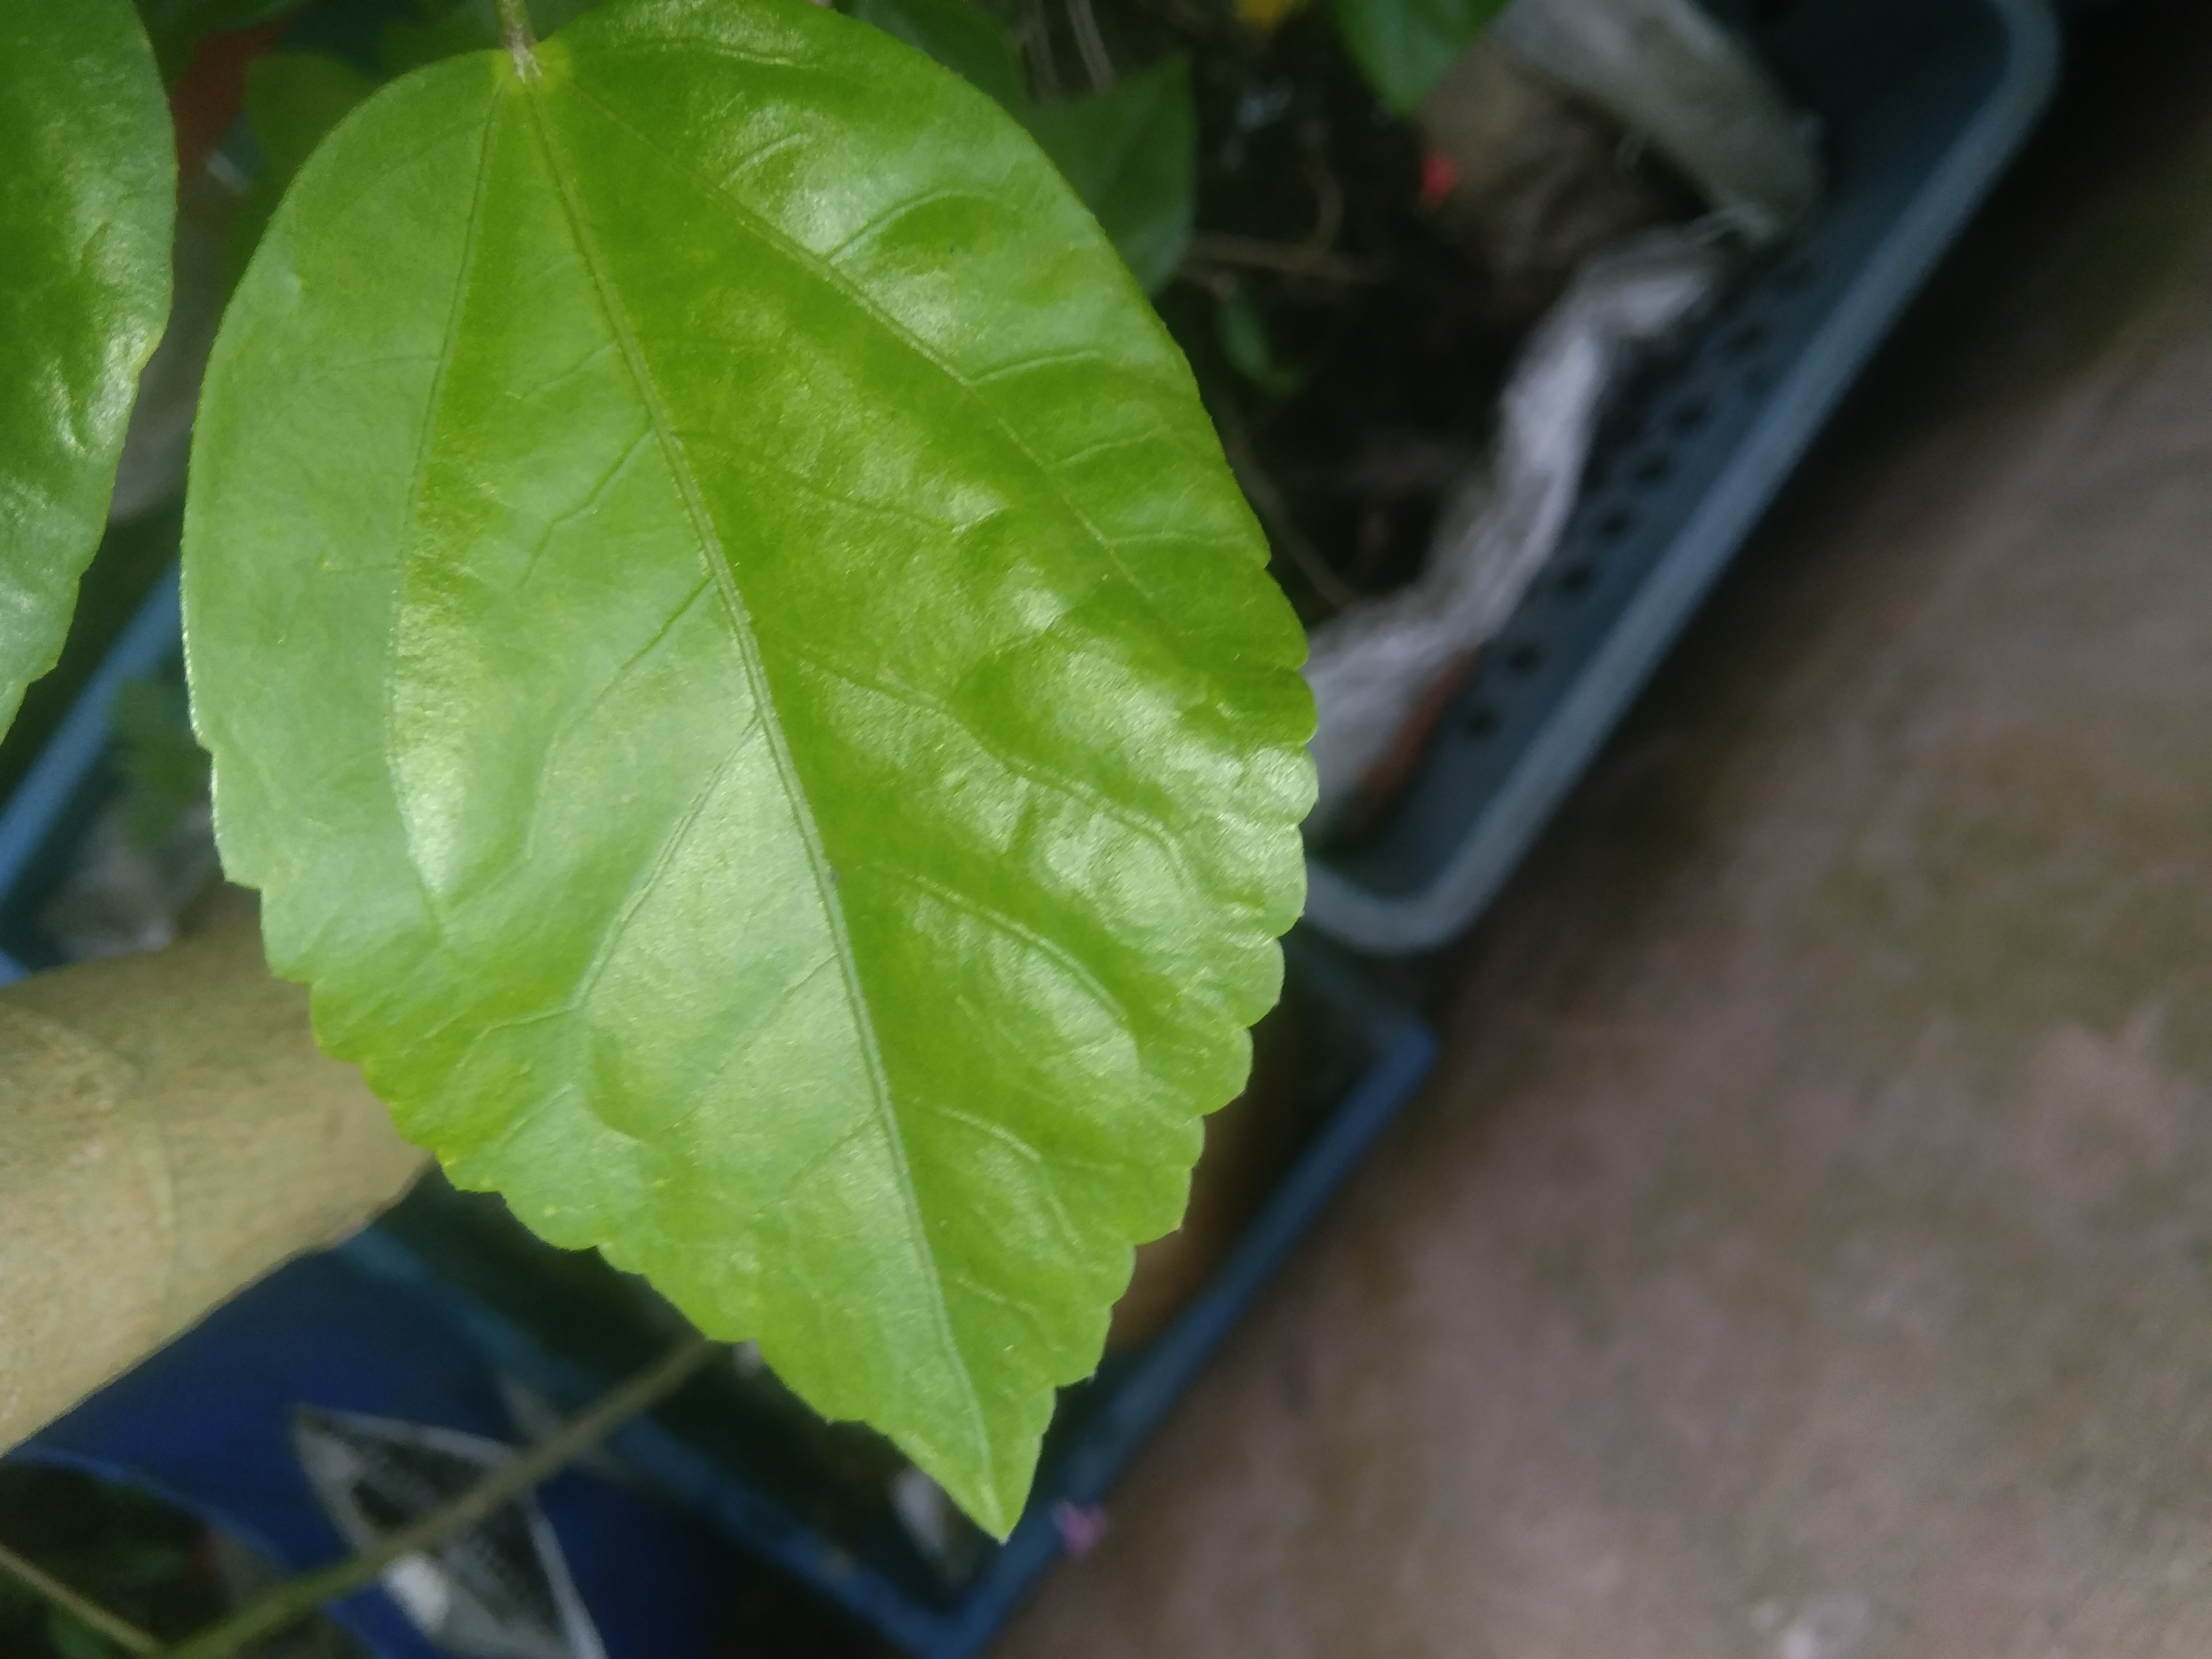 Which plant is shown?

hibiscus
